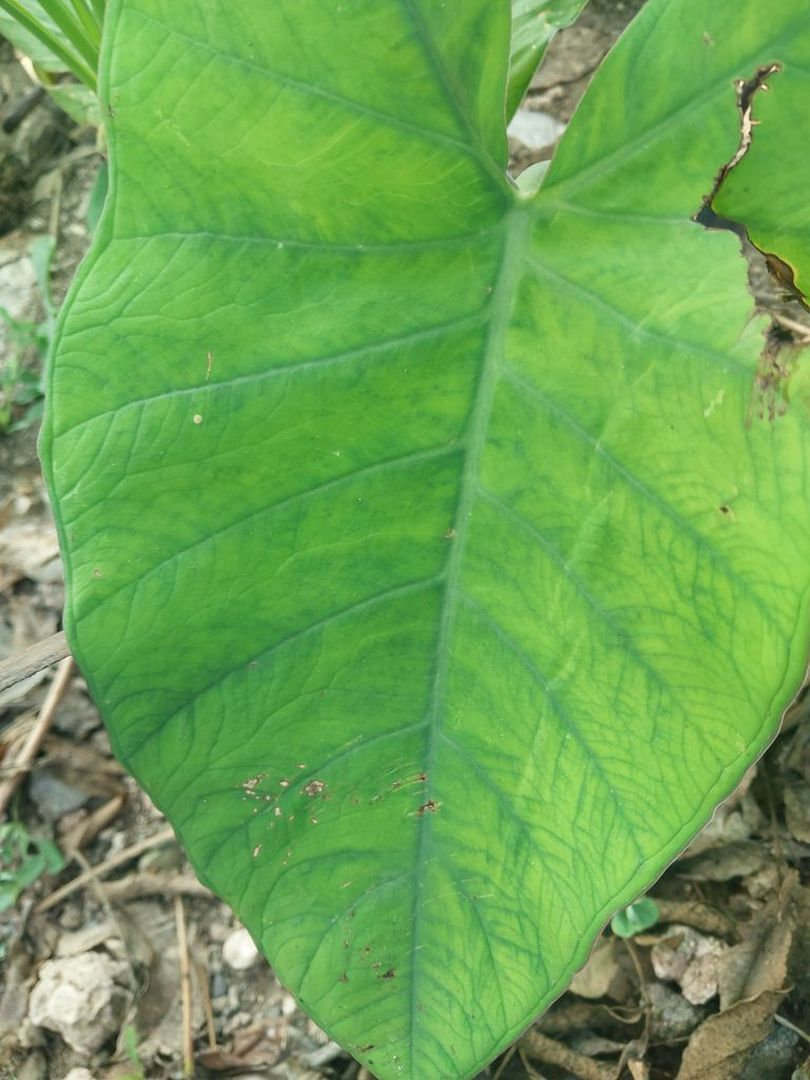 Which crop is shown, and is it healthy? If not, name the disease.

taro, mosaic
